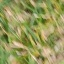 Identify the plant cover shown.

grass
